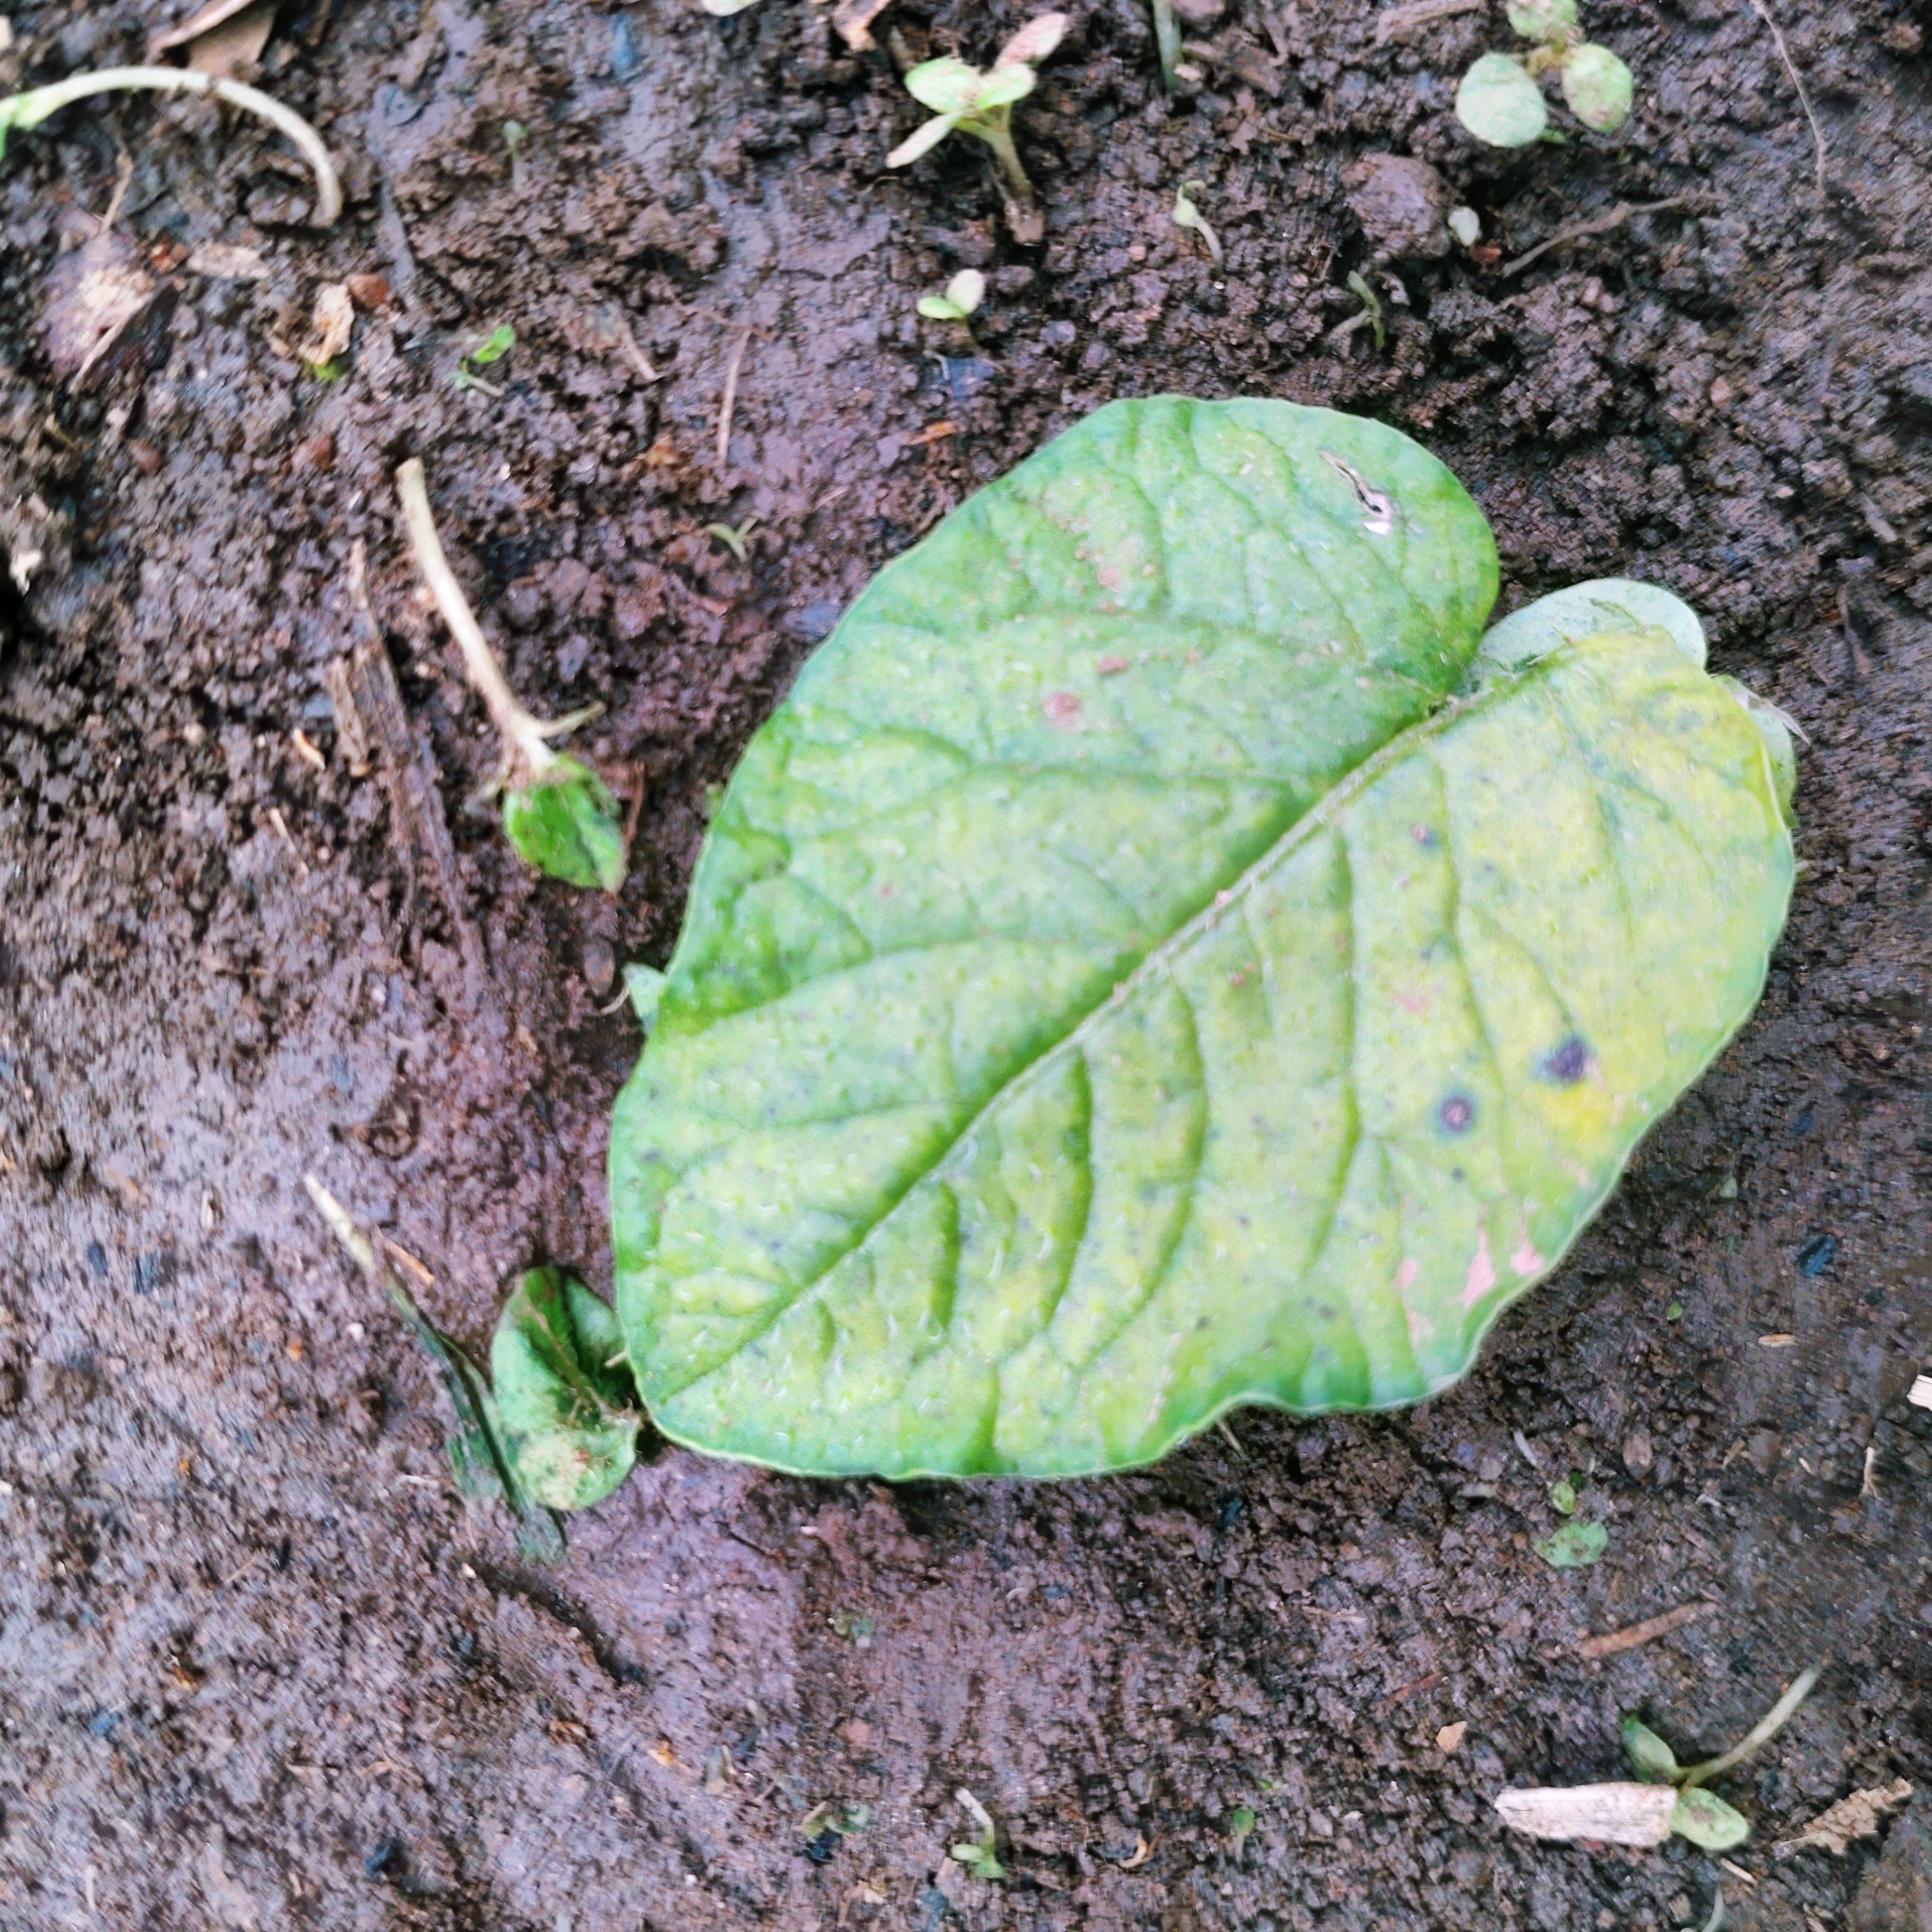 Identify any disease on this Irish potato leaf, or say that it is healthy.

late blight
